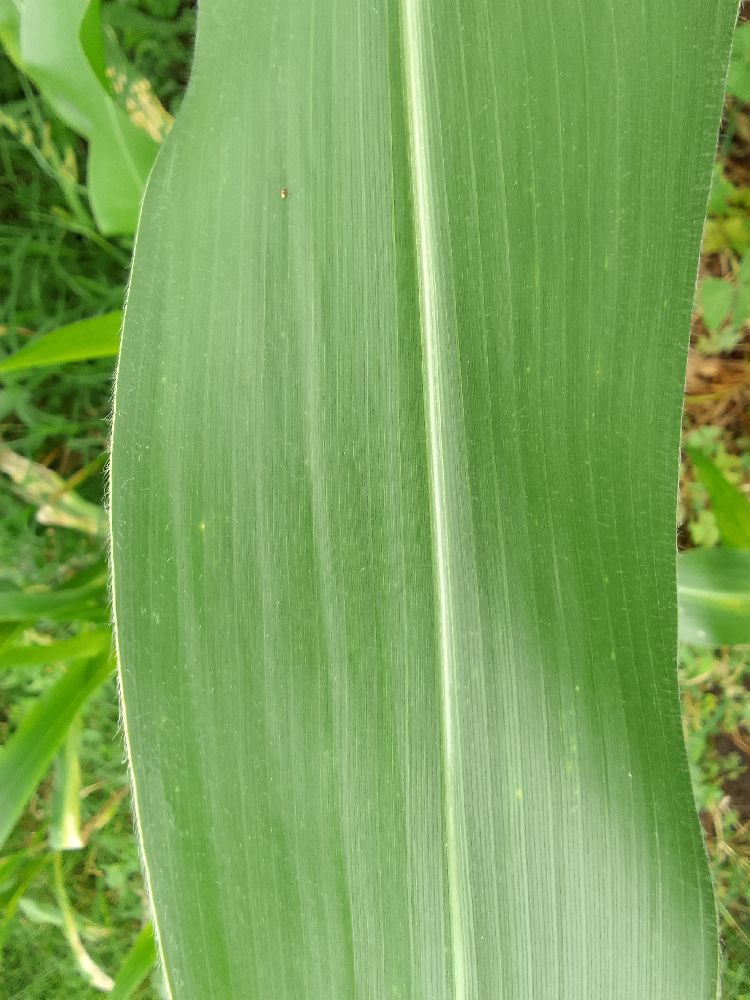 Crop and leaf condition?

maize, healthy
